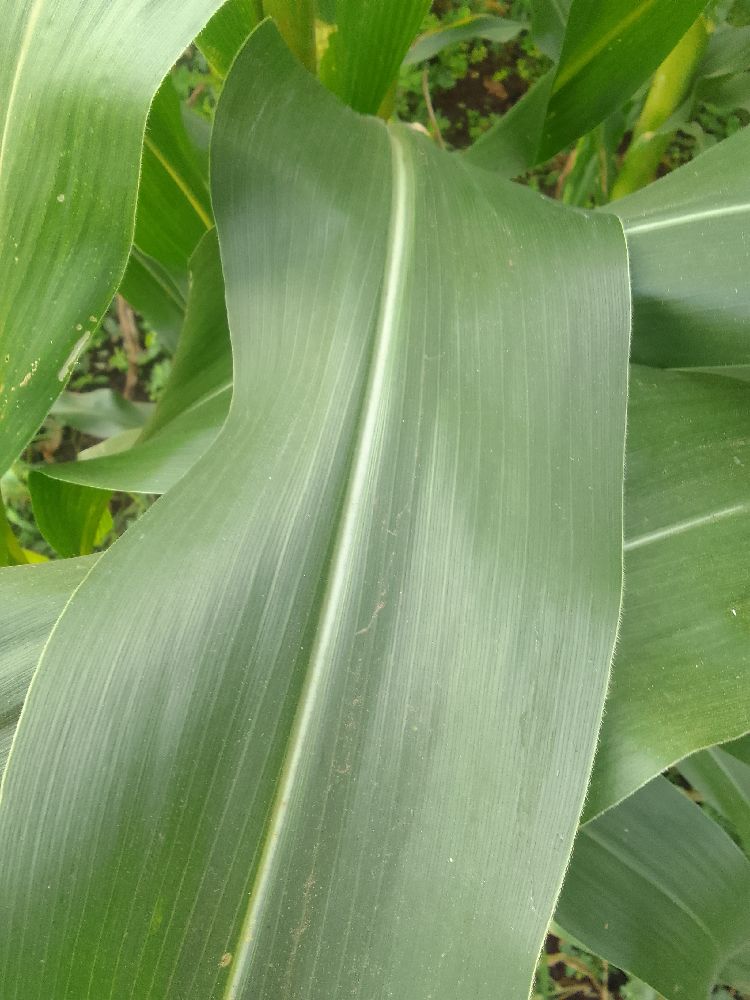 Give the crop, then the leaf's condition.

maize, healthy
